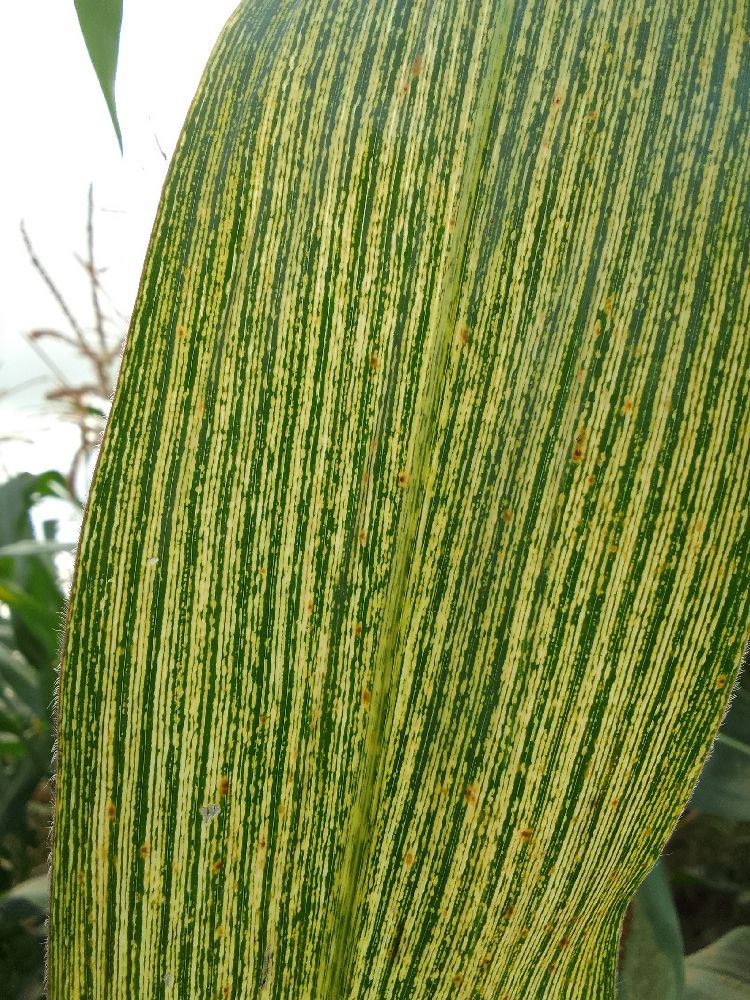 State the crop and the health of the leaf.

maize, maize streak virus
